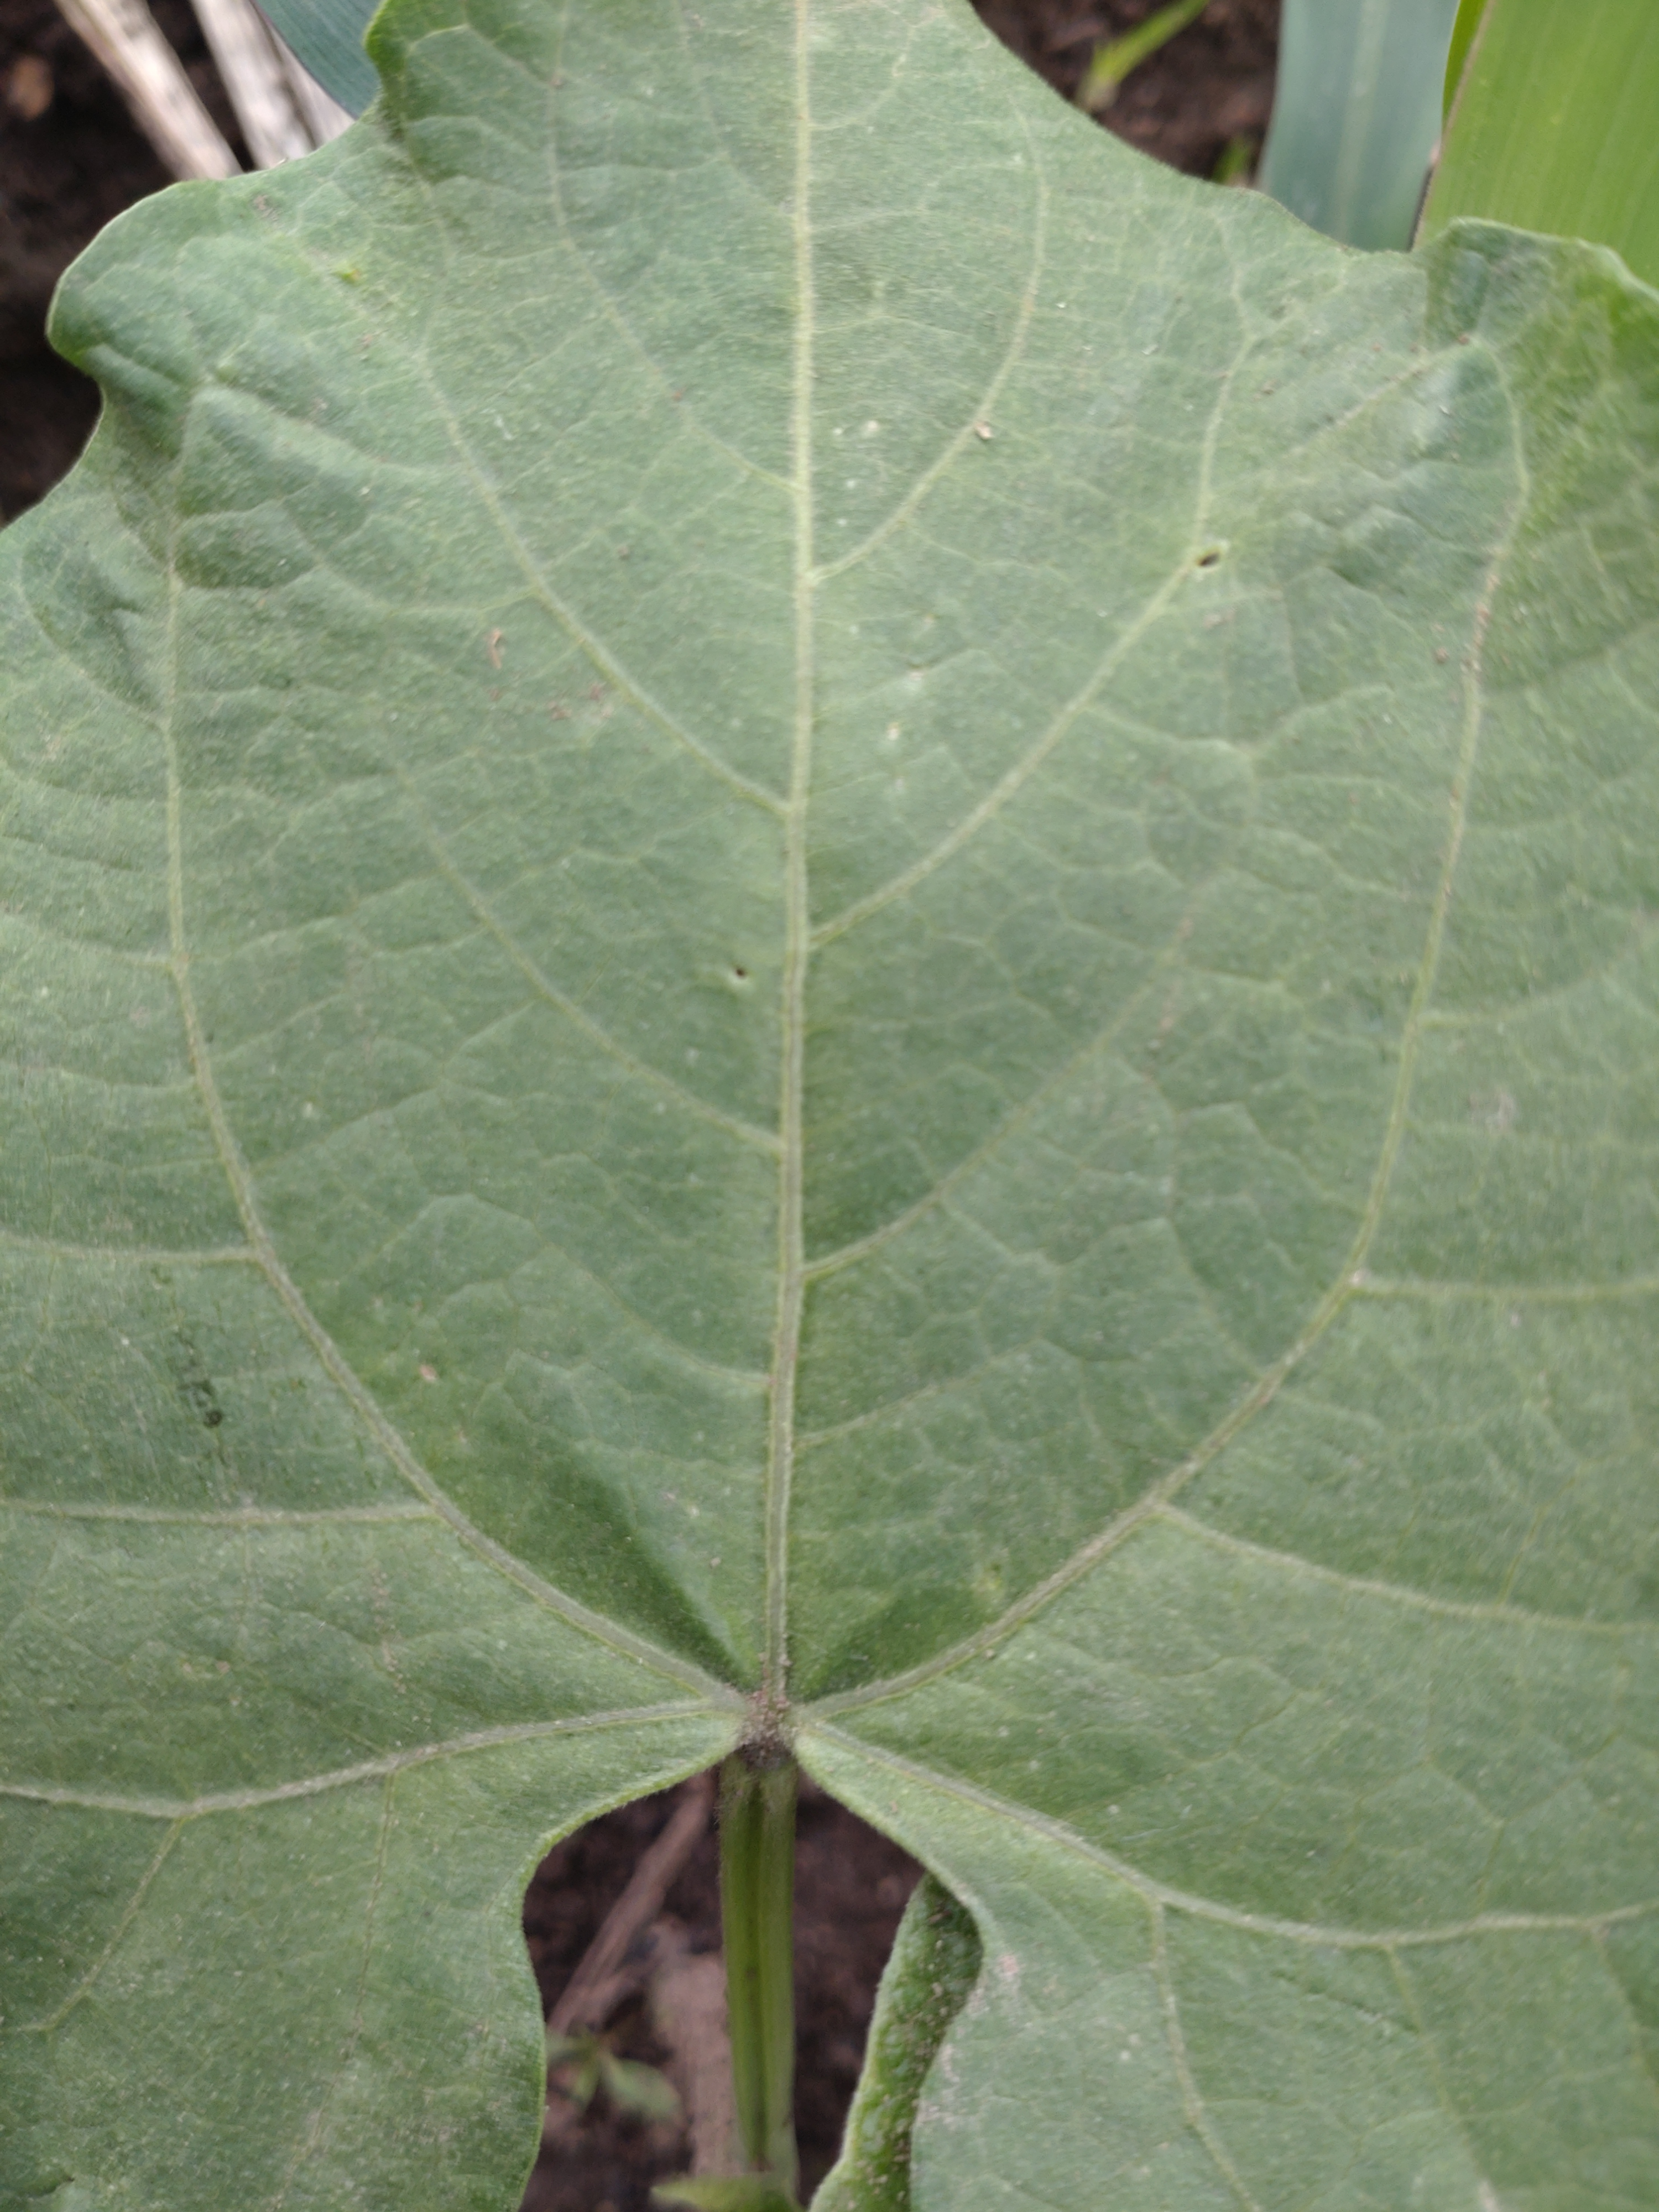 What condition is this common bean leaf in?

healthy
